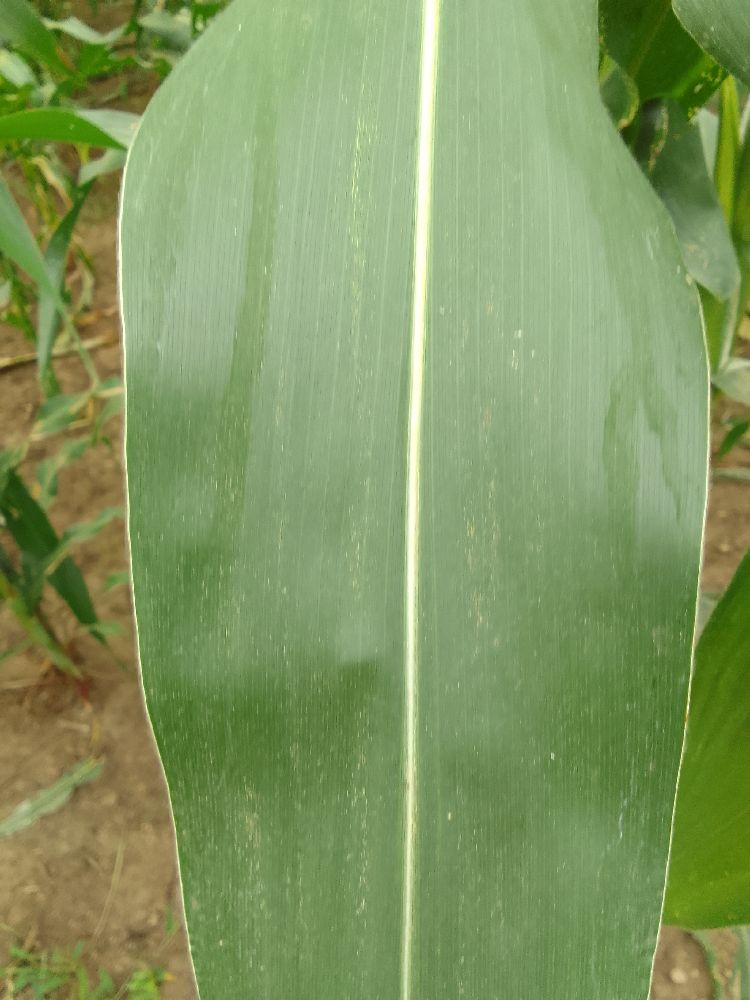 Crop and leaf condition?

maize, healthy
